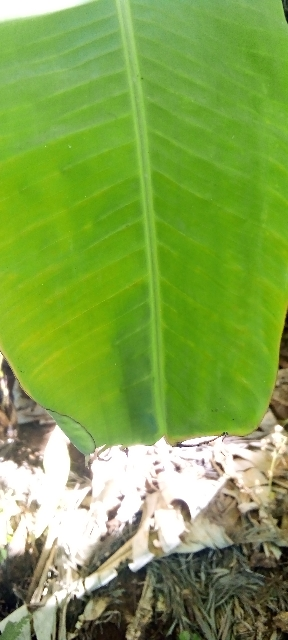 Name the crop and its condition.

banana, healthy
